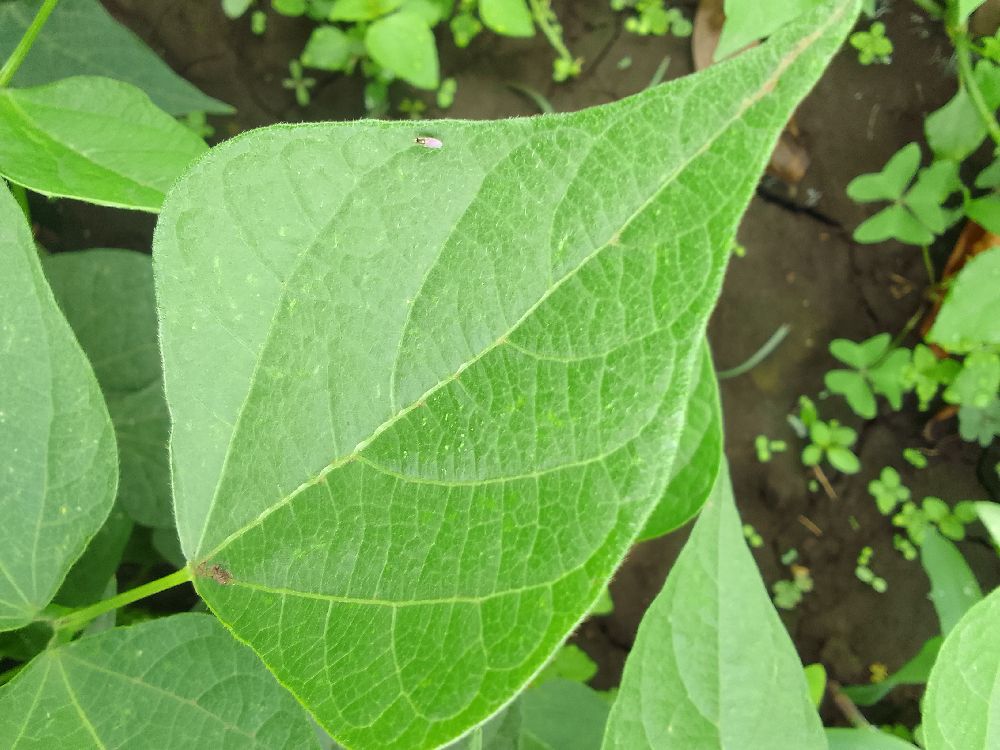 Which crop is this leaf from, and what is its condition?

common bean, healthy
